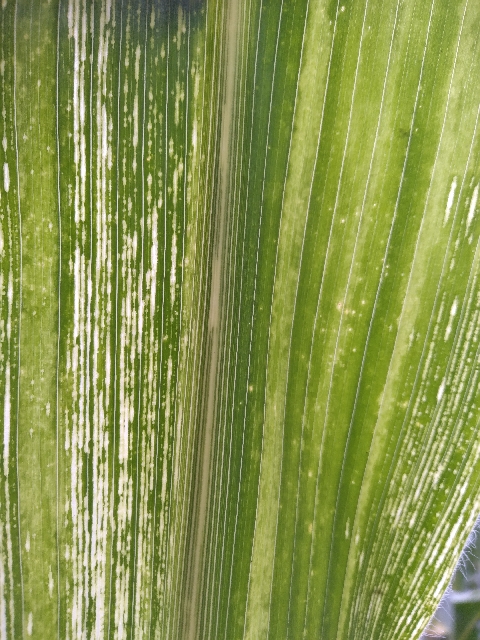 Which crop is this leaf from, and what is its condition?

maize, maize streak virus
